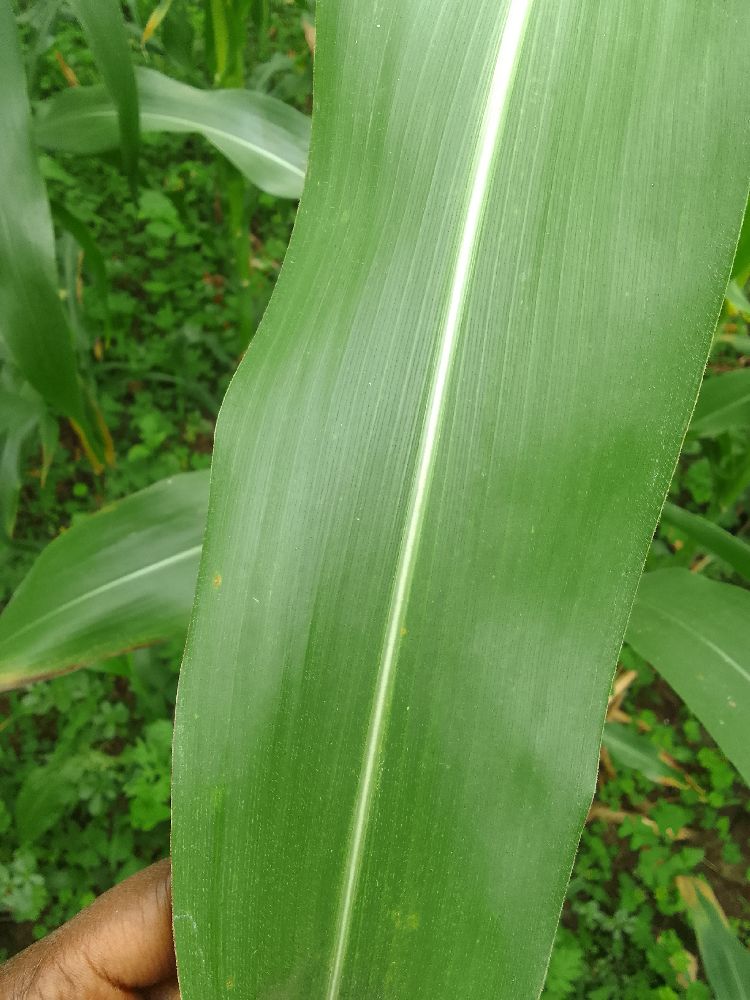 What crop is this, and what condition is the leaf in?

maize, healthy
